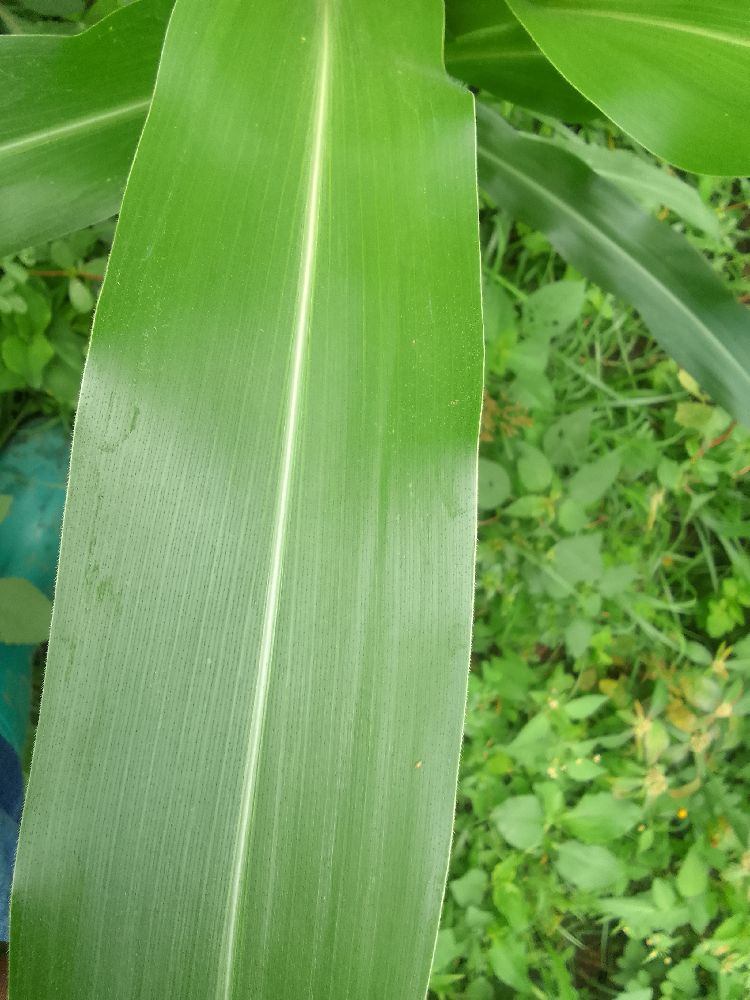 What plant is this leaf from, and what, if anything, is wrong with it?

maize, healthy
